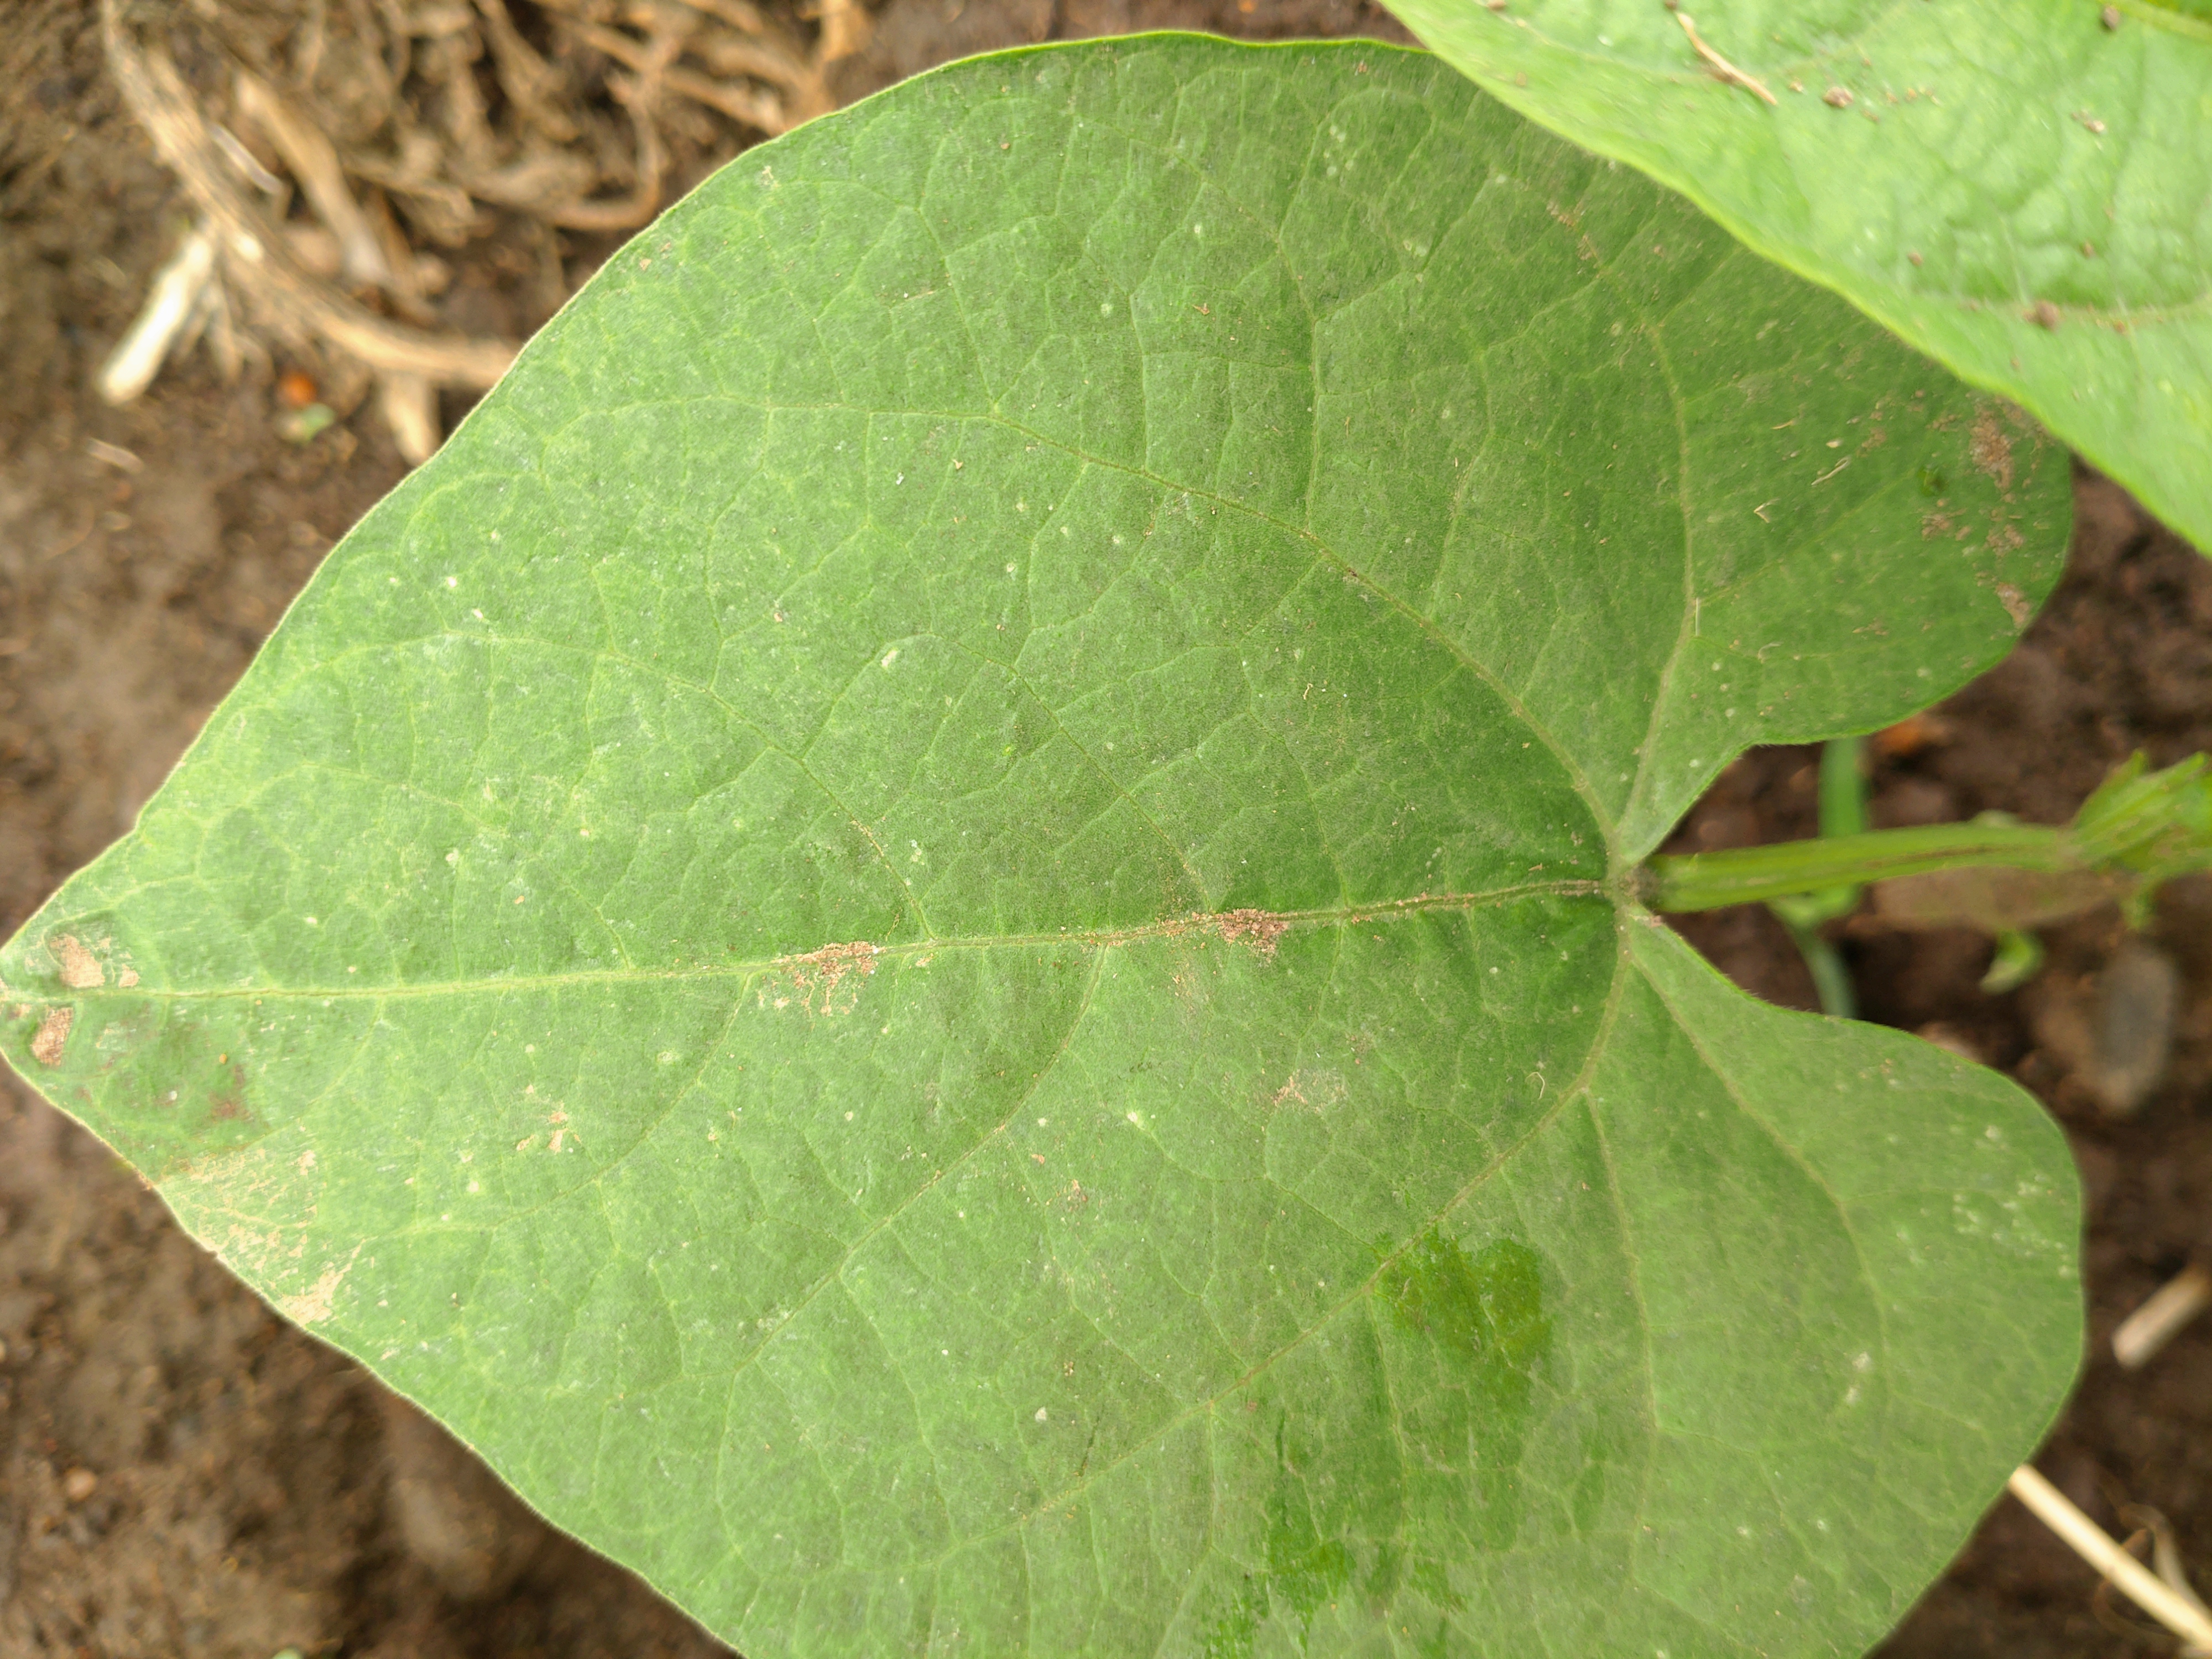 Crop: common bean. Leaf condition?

healthy
